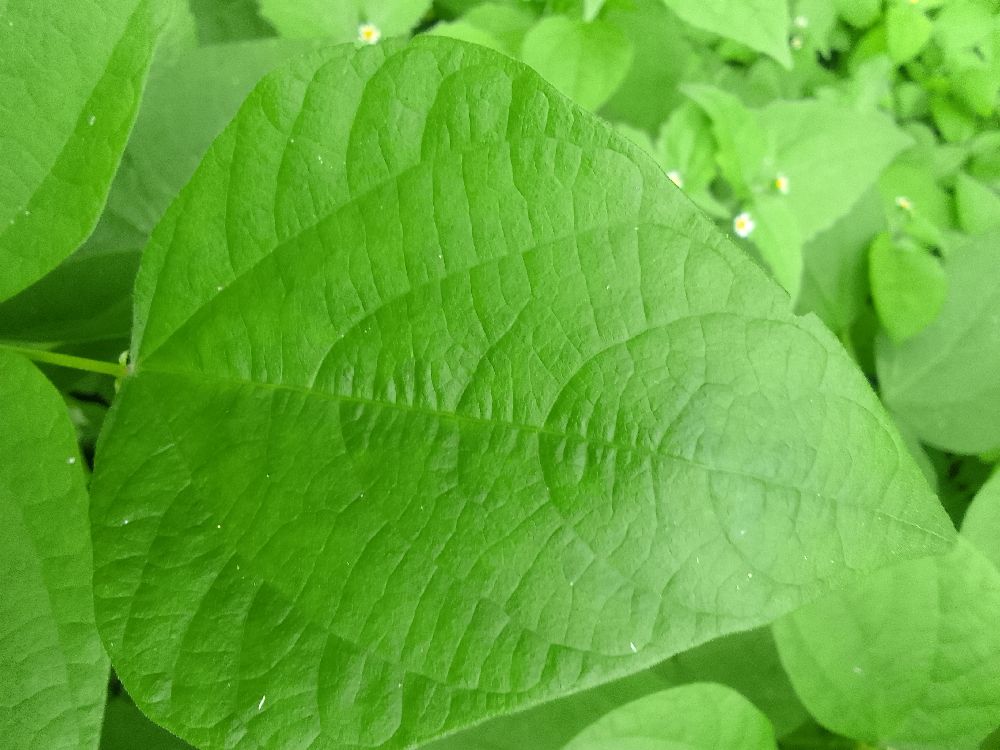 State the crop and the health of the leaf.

common bean, healthy
